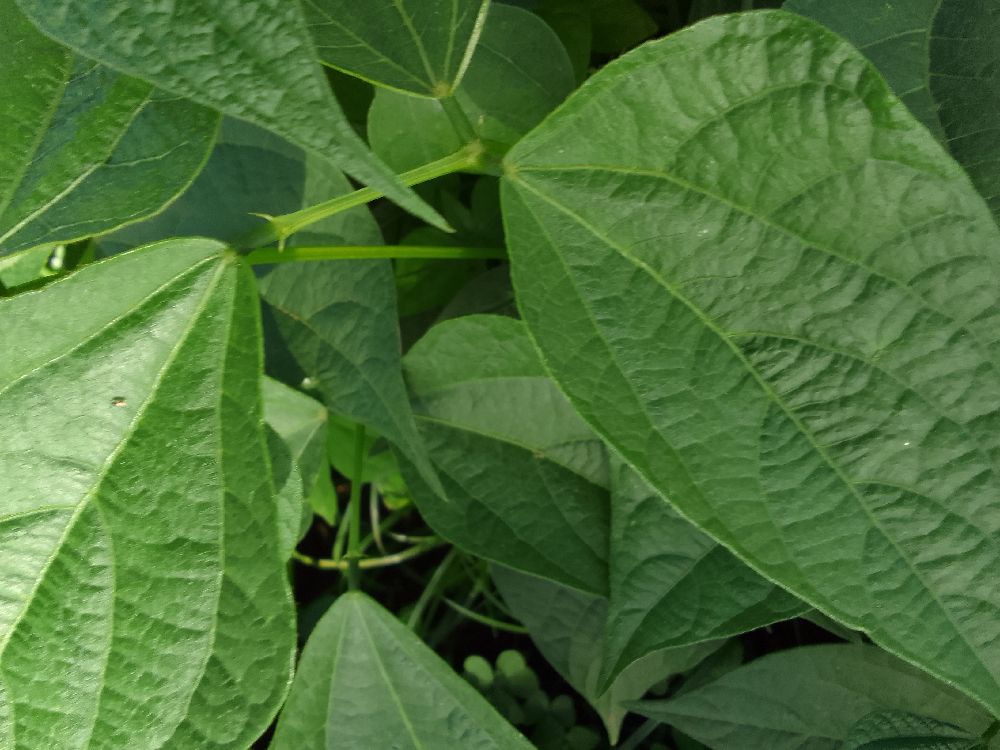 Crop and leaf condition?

common bean, healthy
